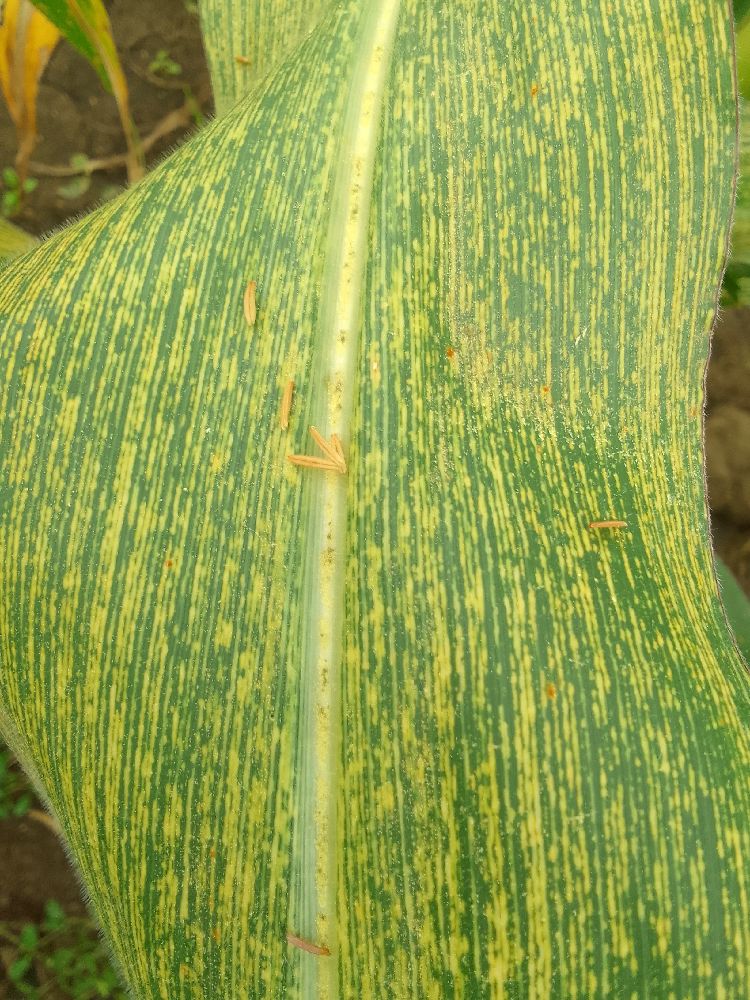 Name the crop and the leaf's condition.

maize, maize streak virus
